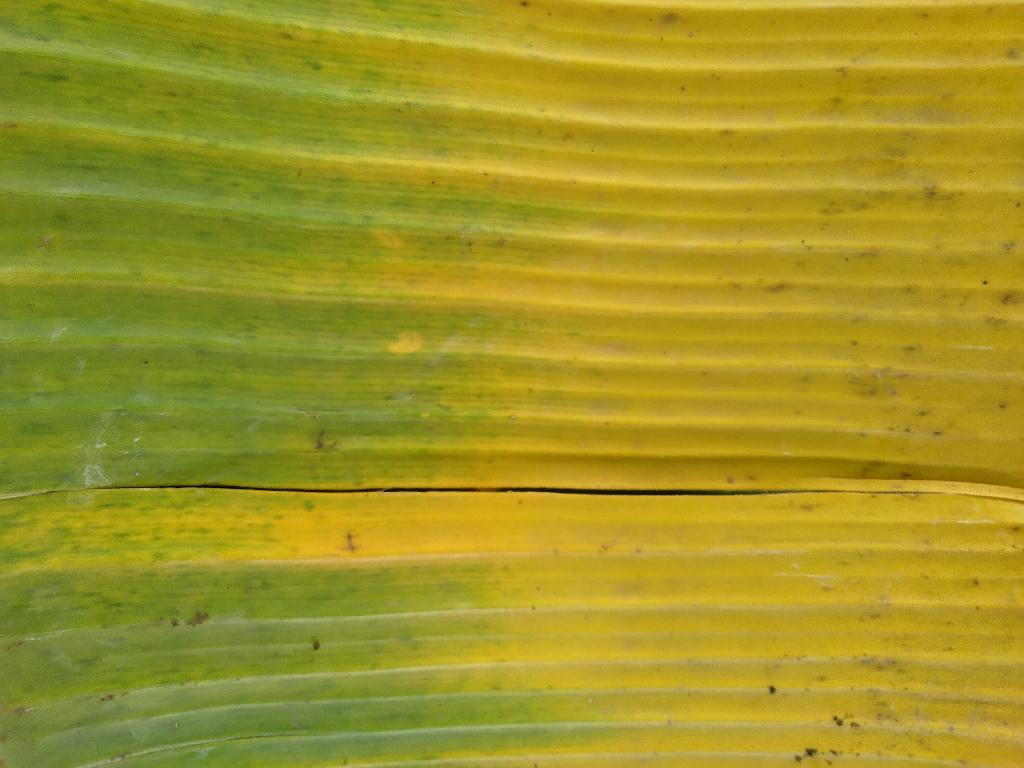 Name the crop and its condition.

banana, fusarium wilt race 1
